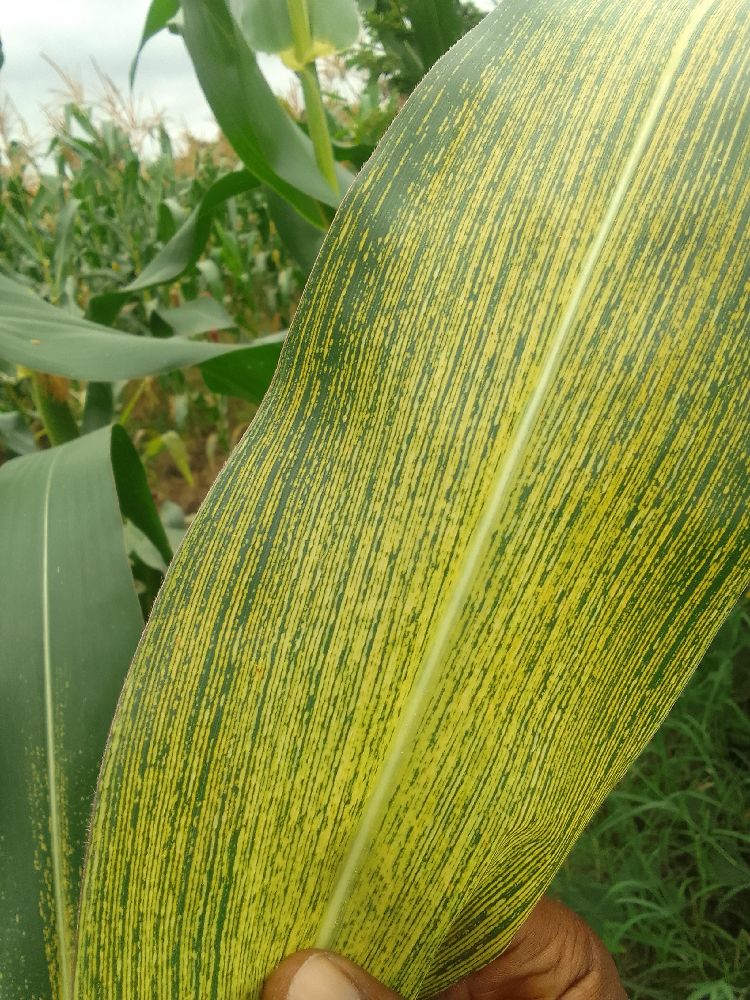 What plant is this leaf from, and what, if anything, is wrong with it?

maize, maize streak virus
